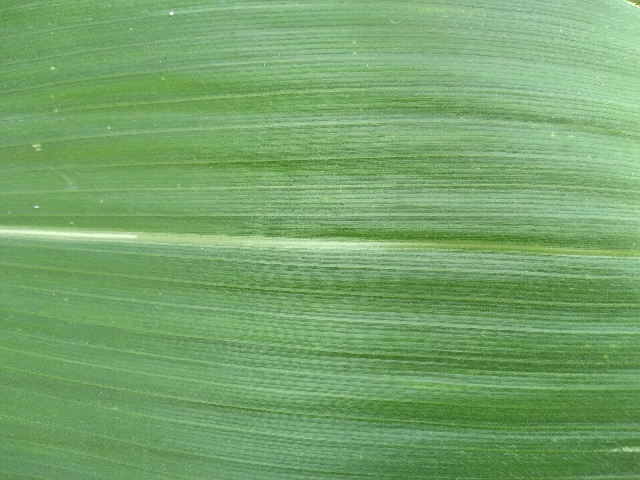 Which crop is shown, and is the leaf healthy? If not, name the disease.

maize, healthy
